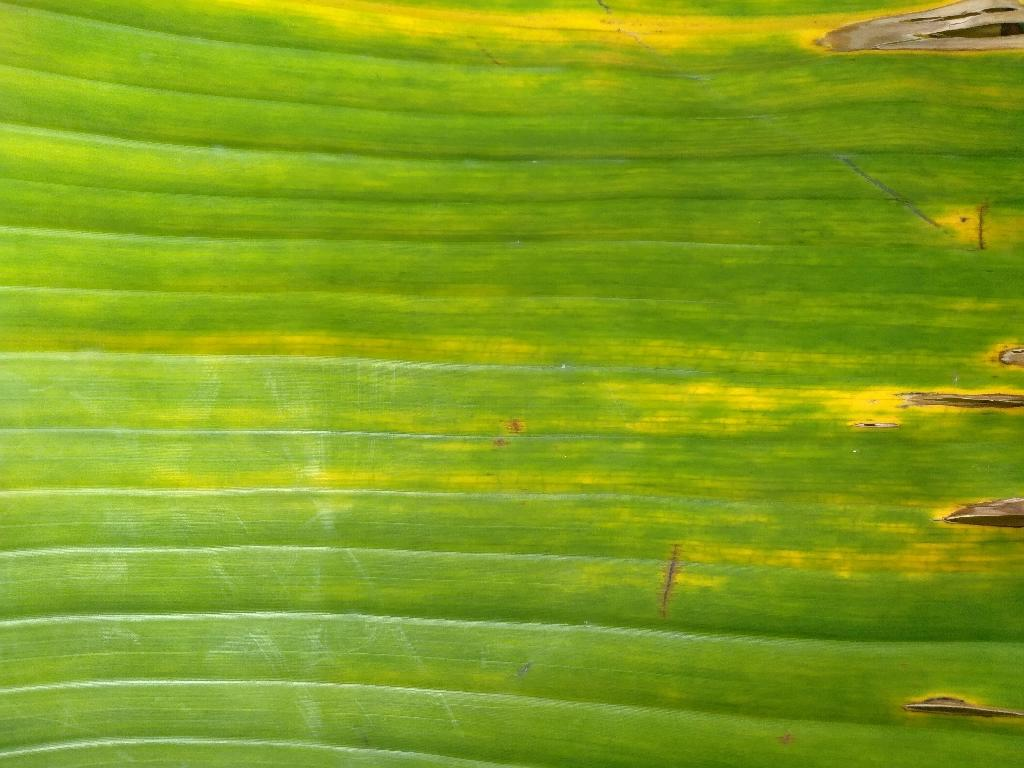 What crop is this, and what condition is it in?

banana, fusarium wilt race 1
